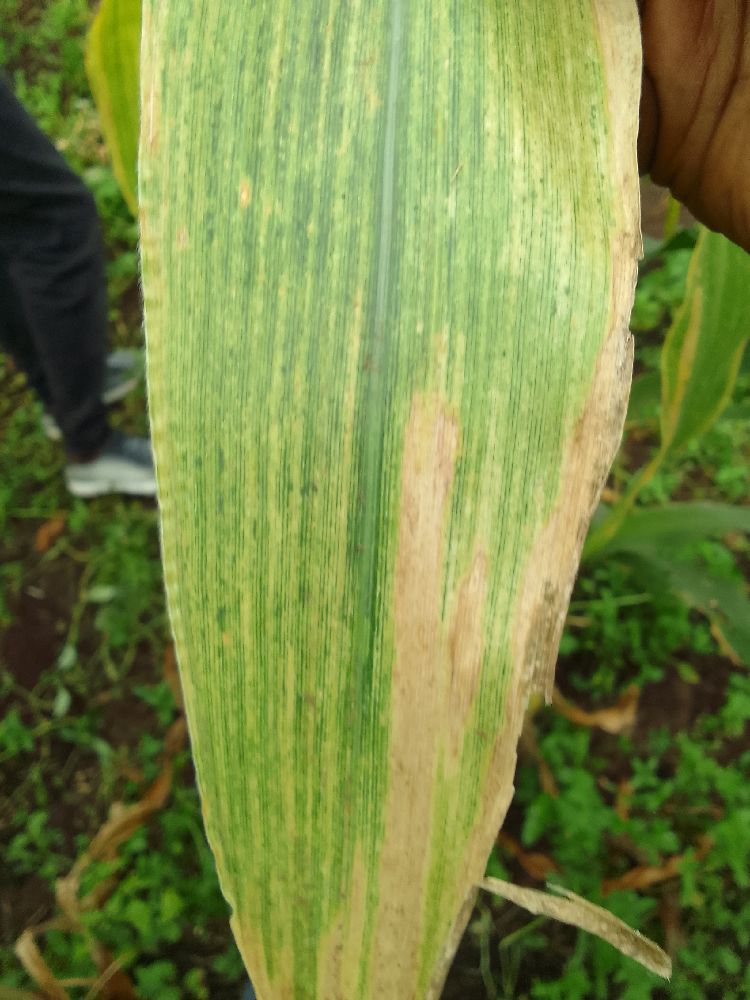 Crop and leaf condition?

maize, maize lethal necrosis
